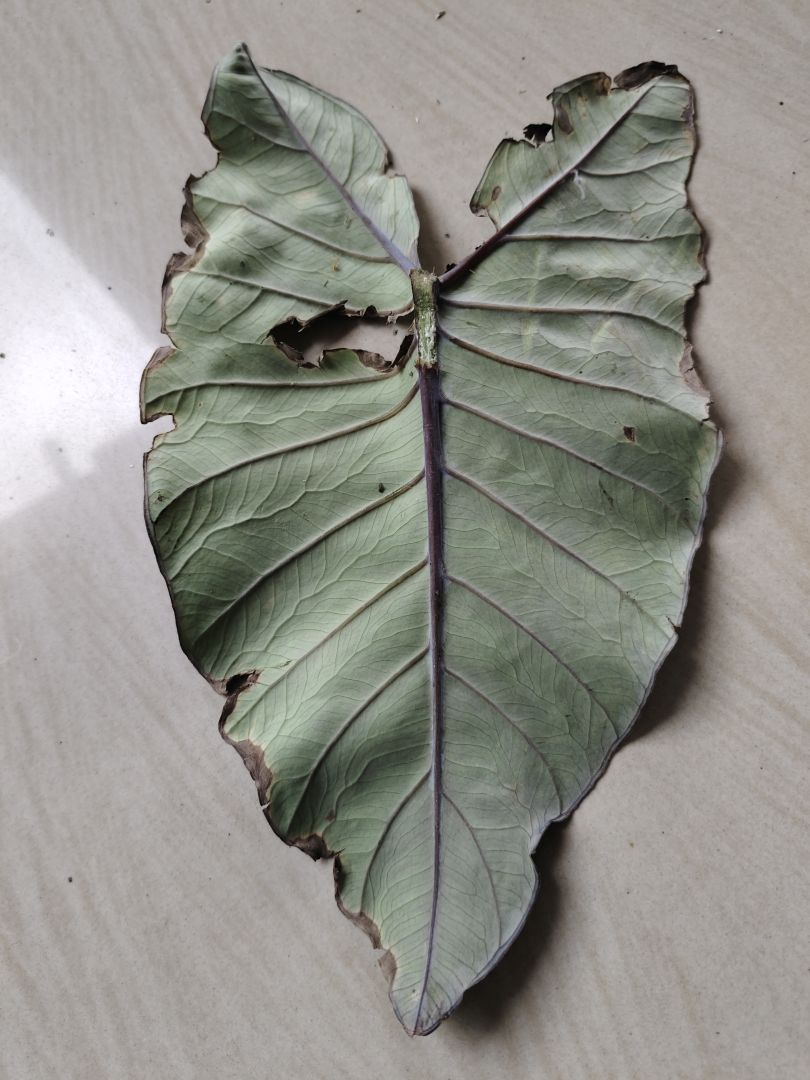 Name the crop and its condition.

taro, leaf blight
